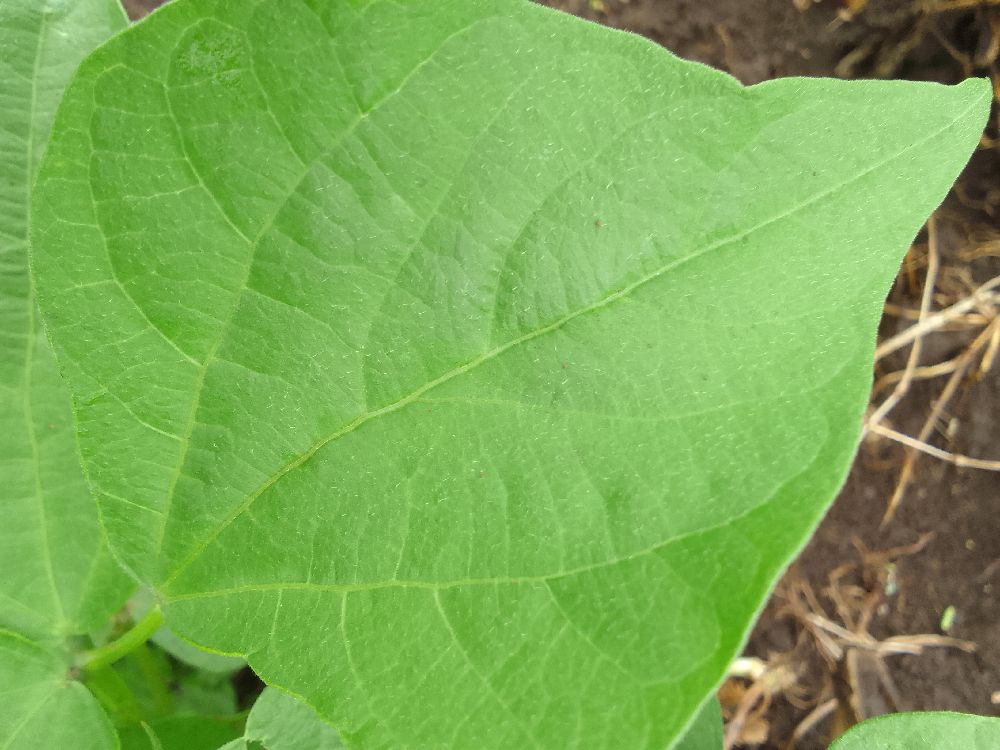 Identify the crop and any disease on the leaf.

common bean, healthy
